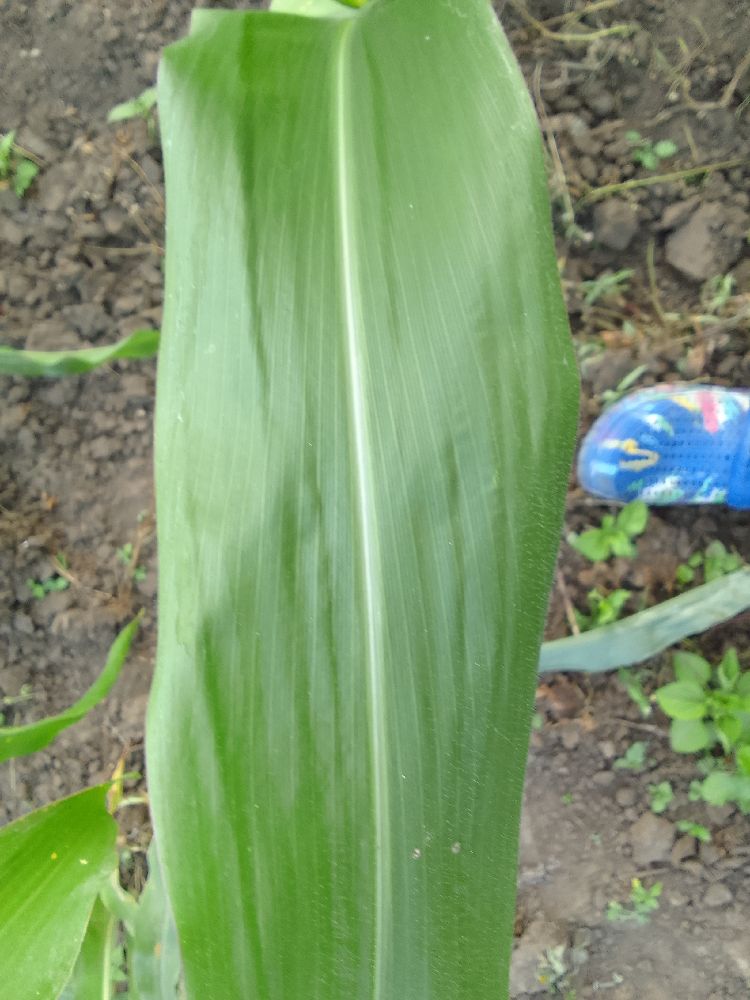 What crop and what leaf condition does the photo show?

maize, healthy
